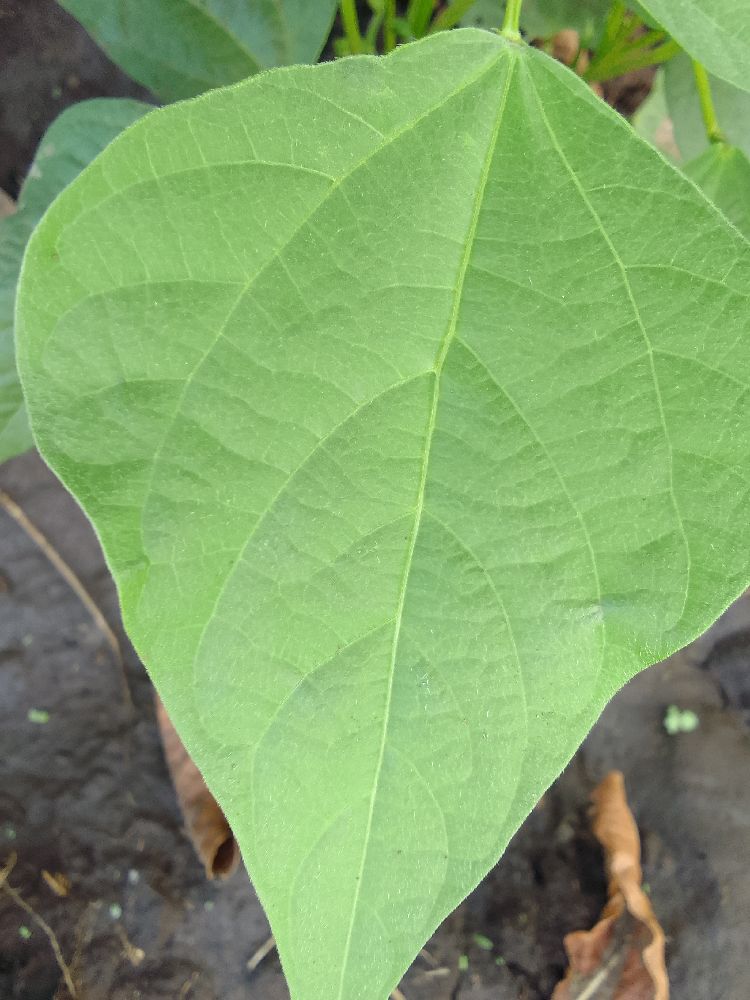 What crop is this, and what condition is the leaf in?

common bean, healthy
